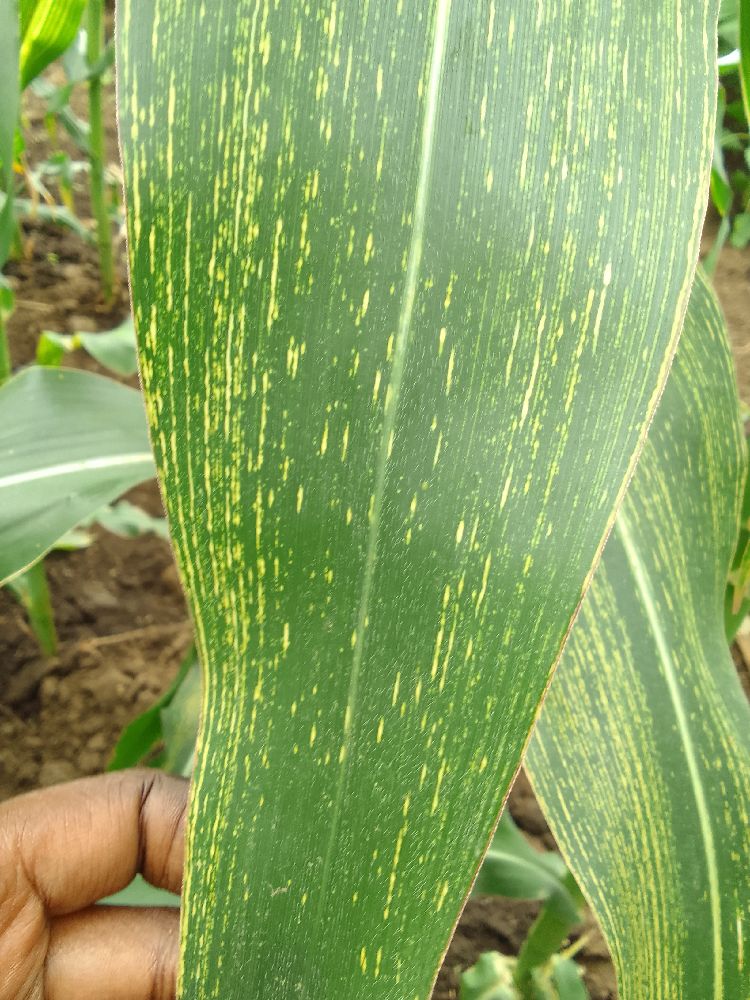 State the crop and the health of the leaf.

maize, maize streak virus
